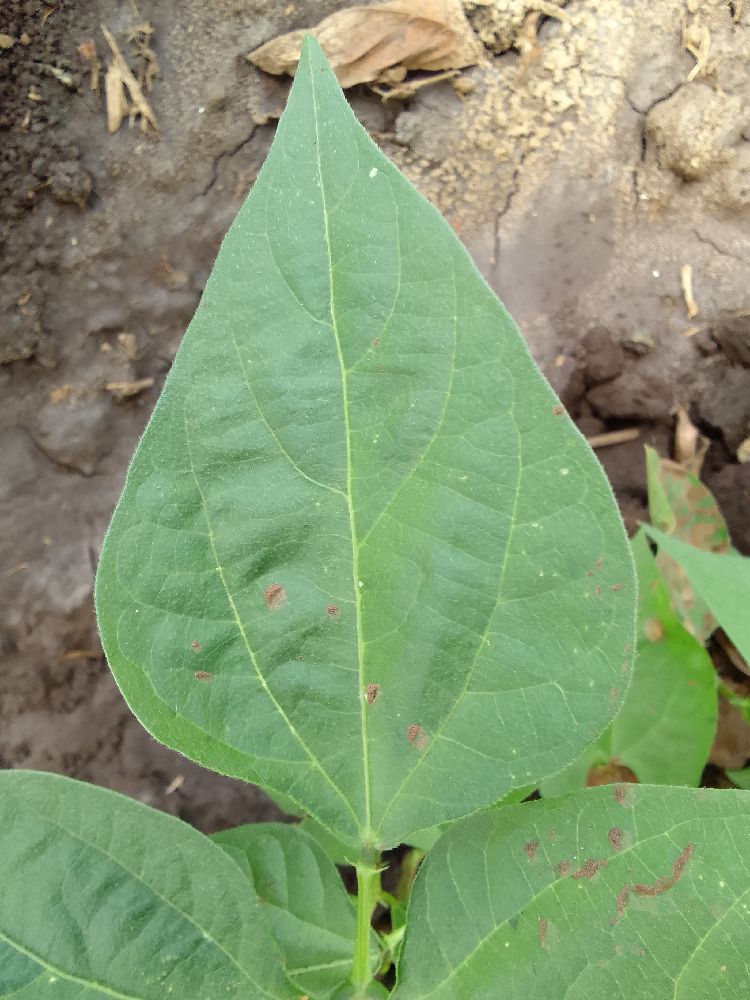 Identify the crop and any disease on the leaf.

common bean, healthy
